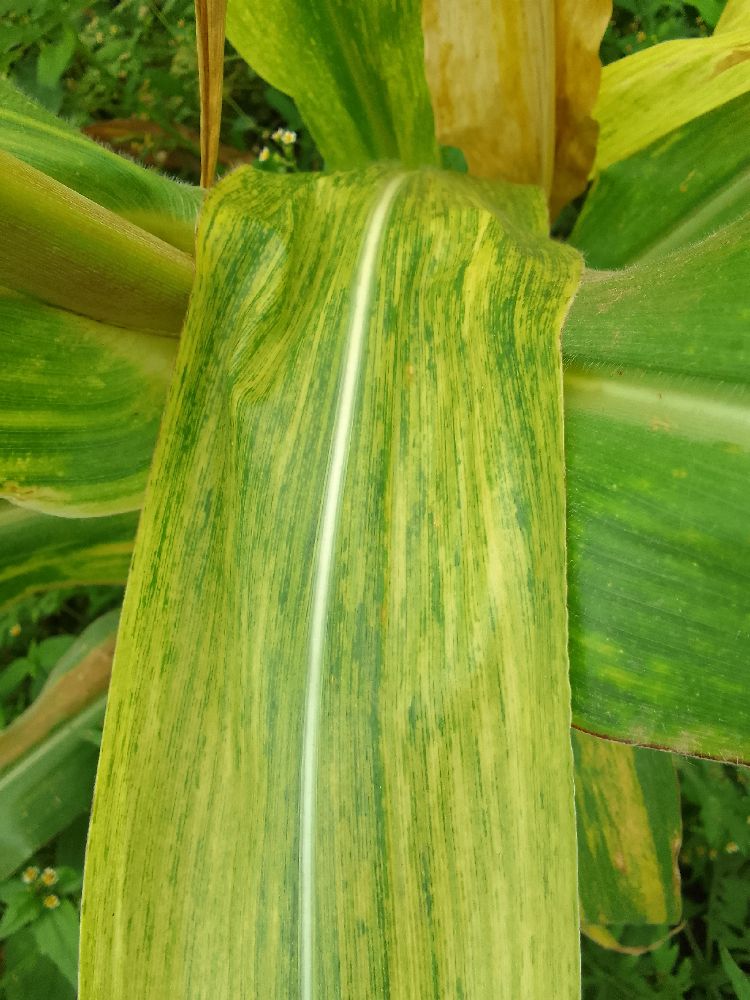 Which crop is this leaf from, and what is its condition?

maize, maize lethal necrosis
